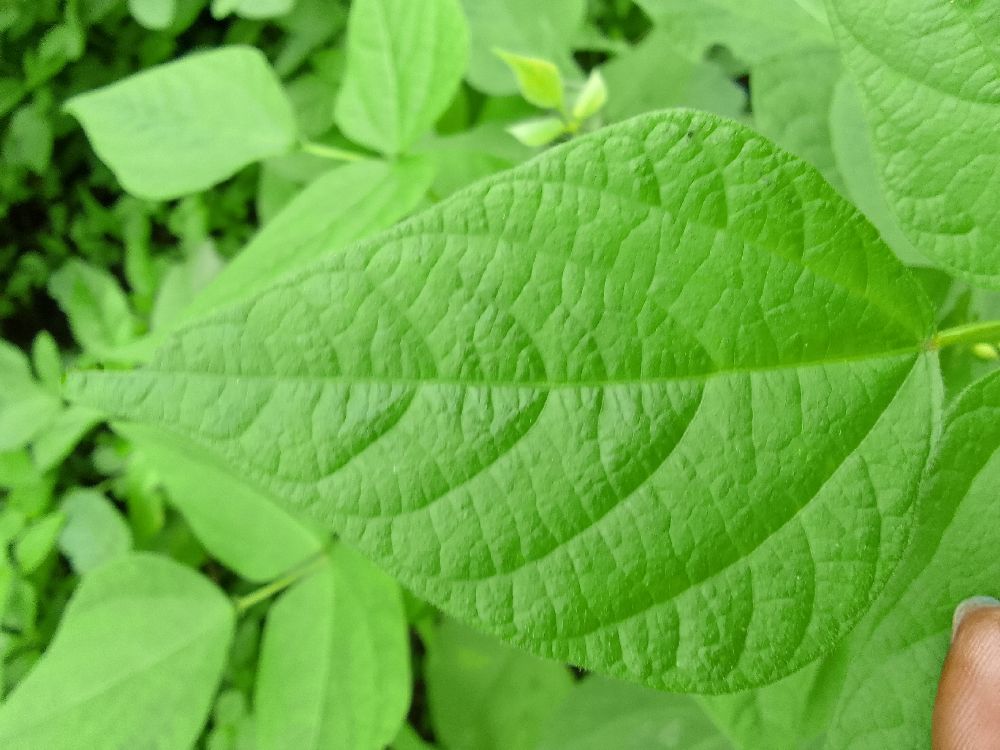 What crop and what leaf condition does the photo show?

common bean, healthy
